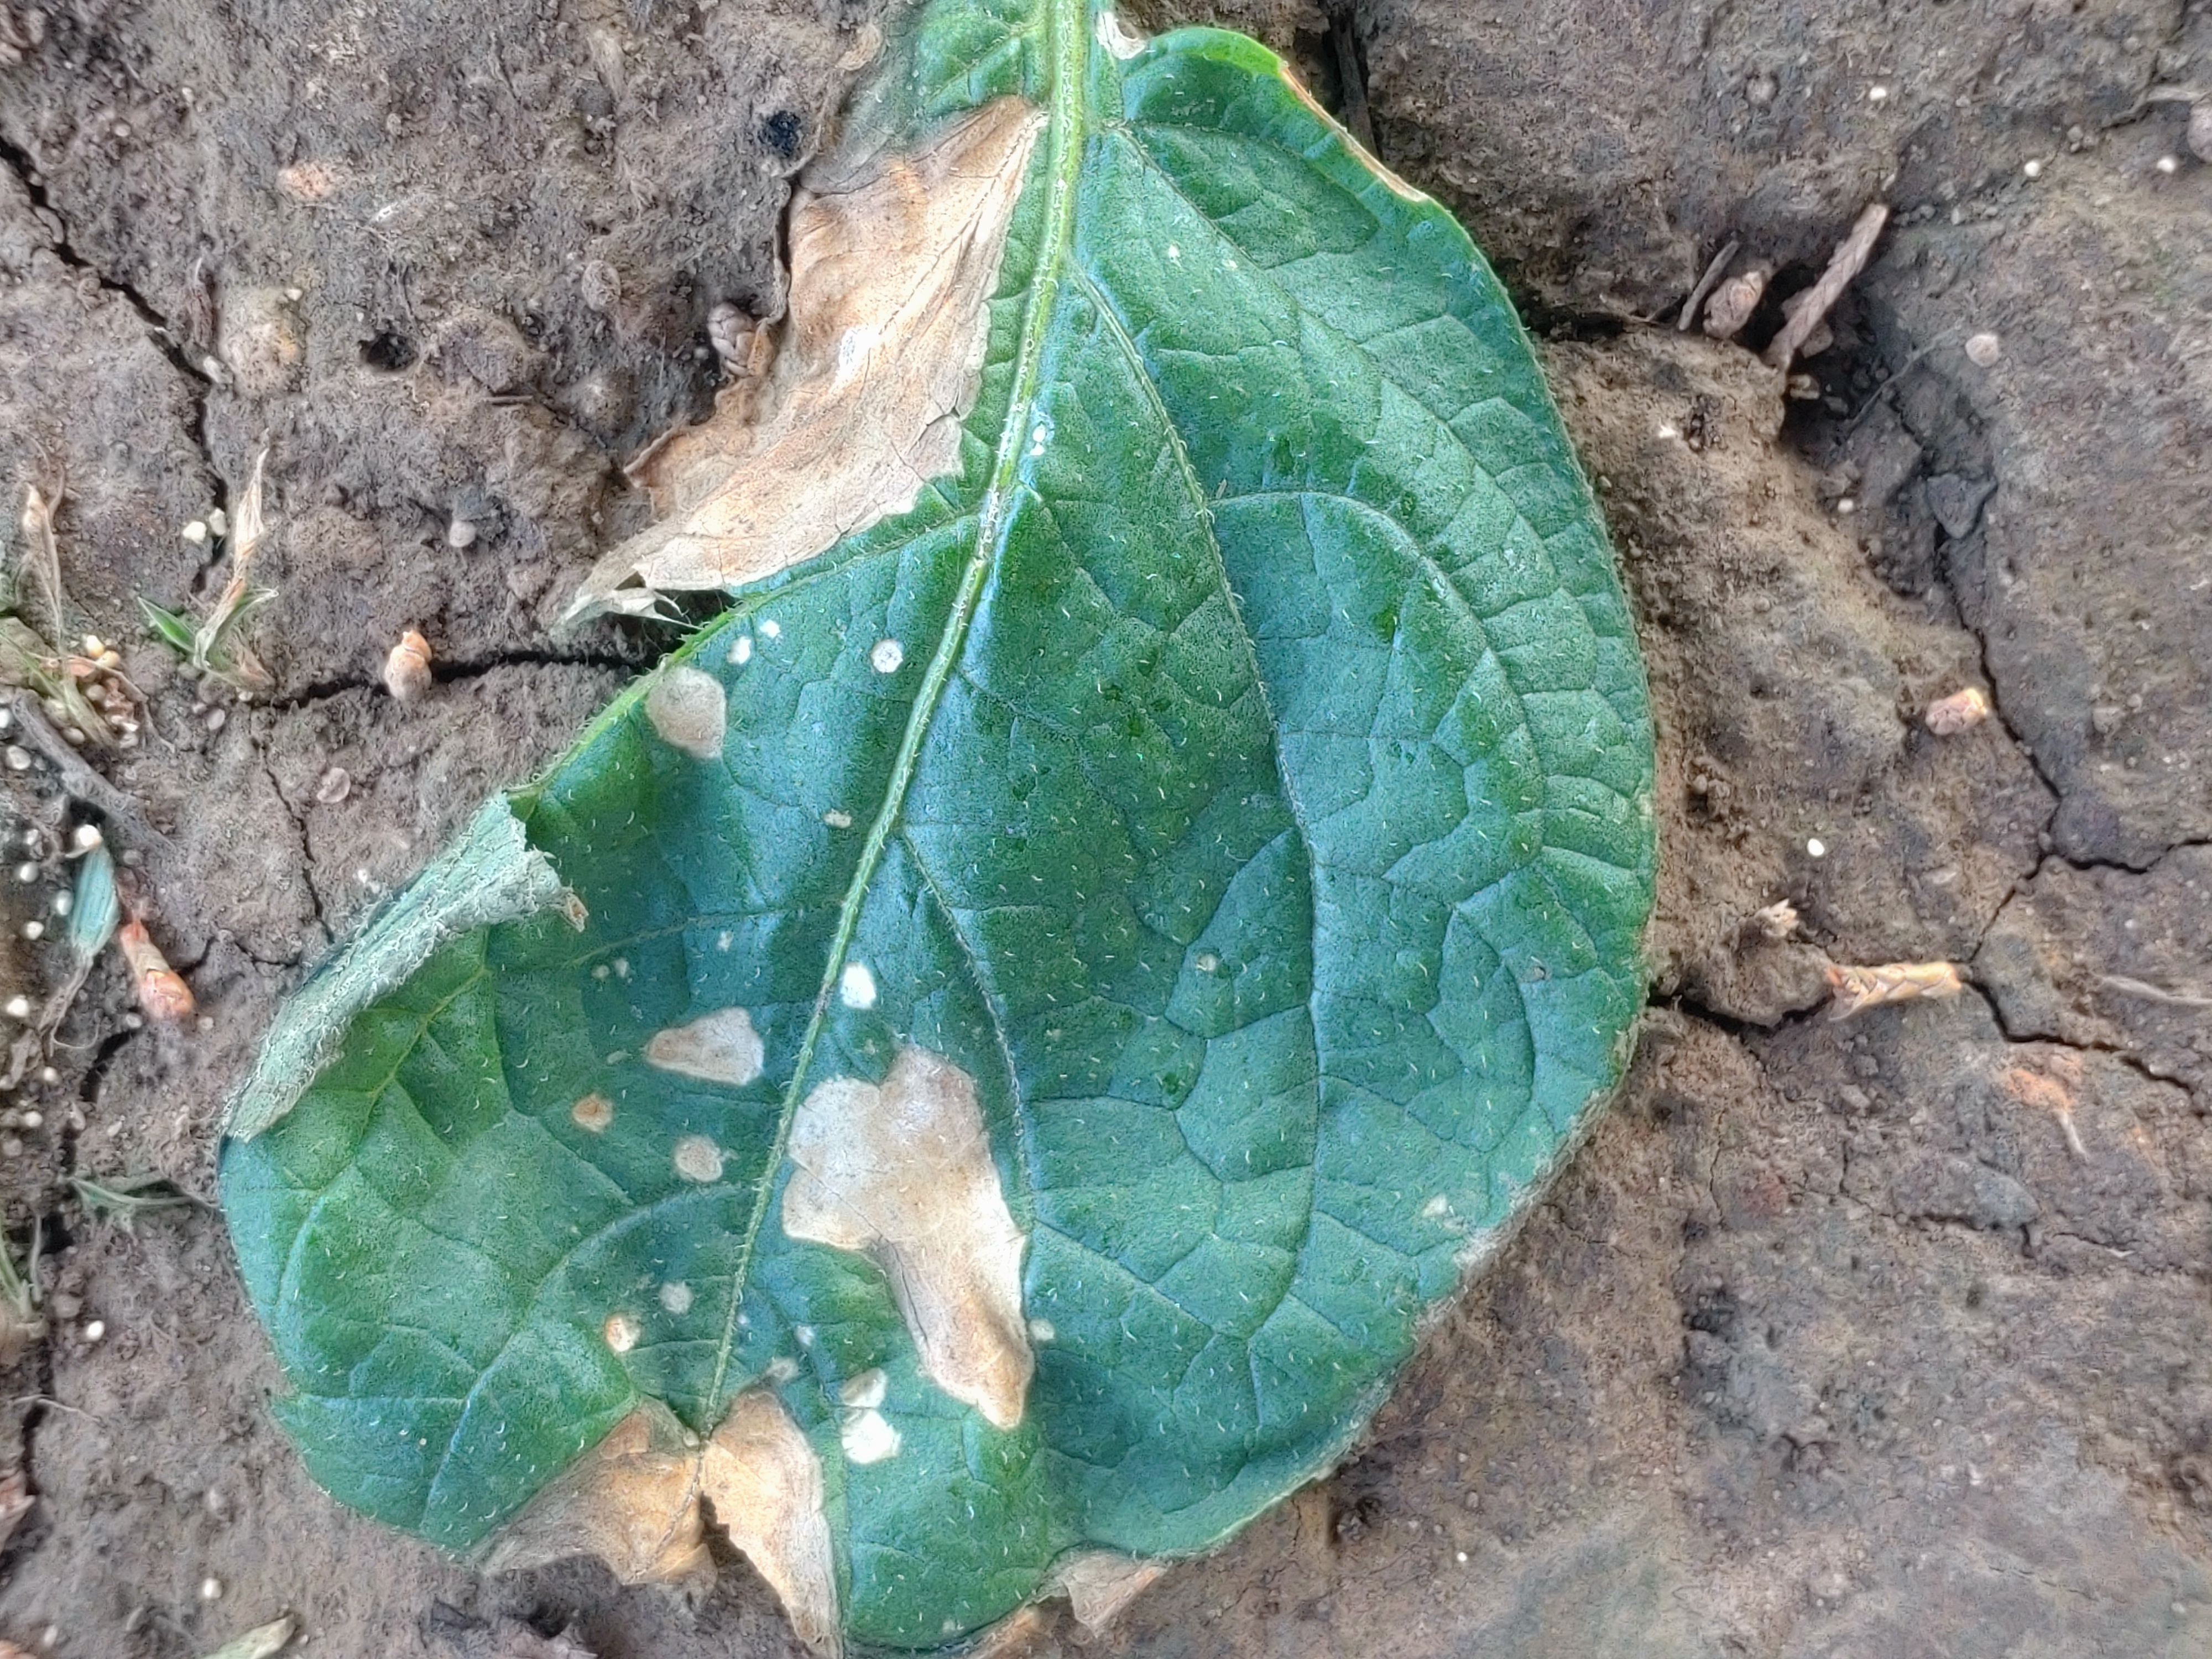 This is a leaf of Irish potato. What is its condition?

early blight
